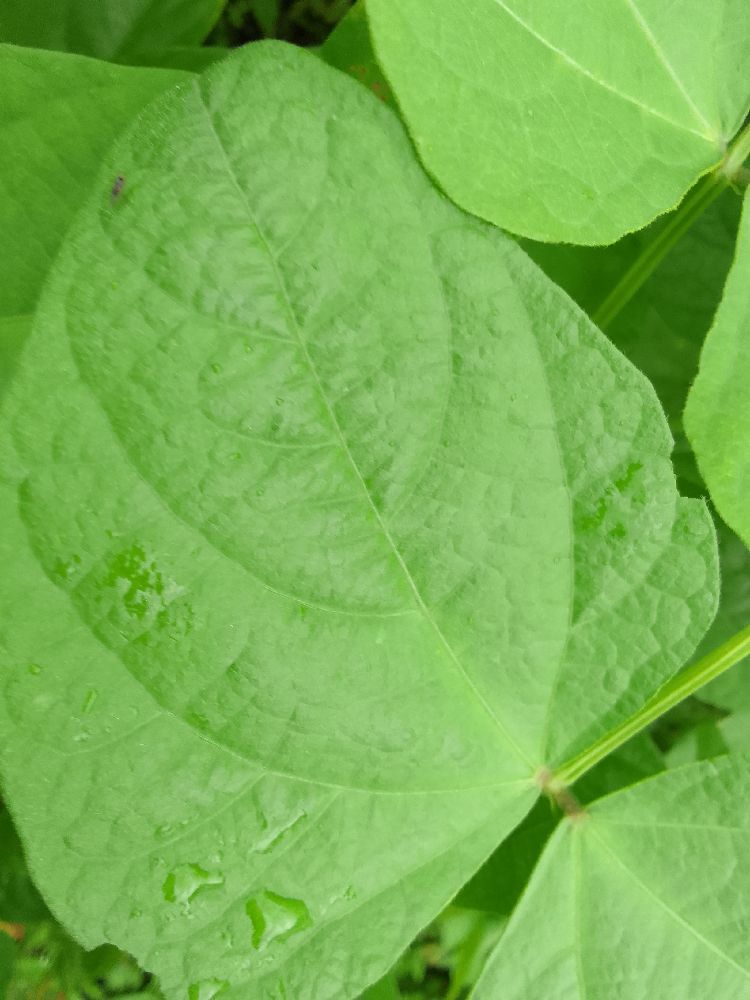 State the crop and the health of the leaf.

common bean, healthy
